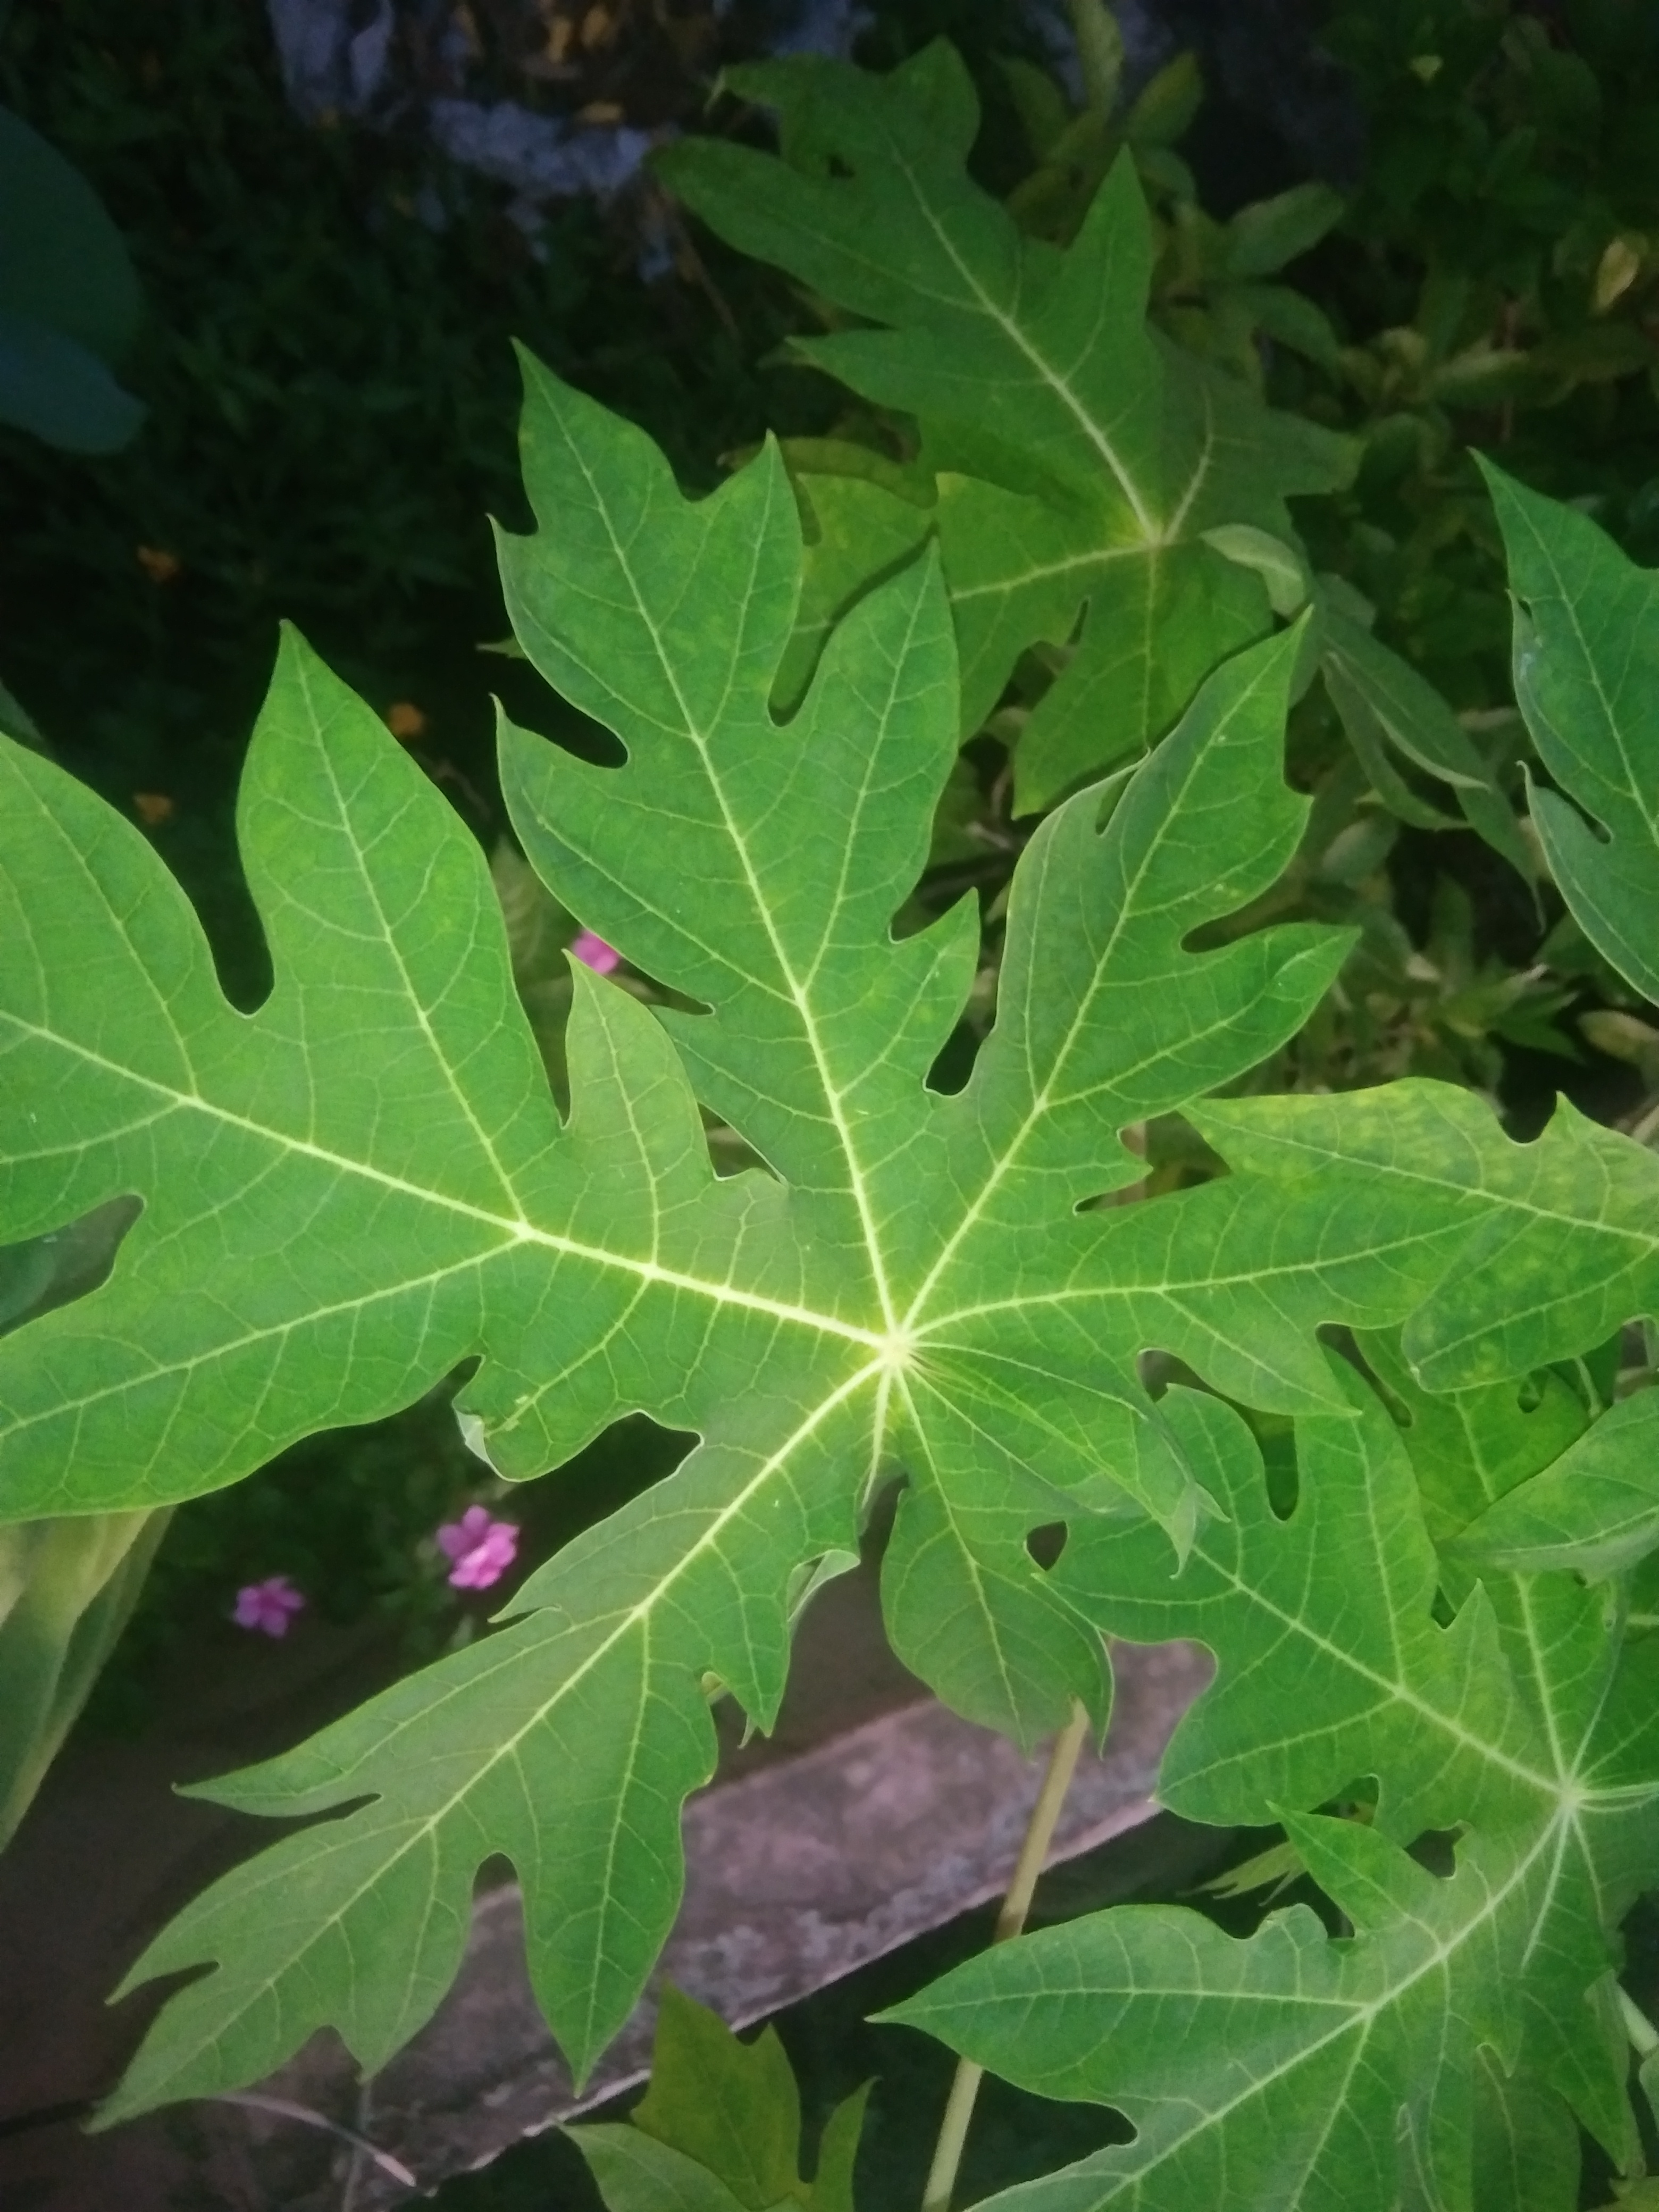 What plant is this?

papaya
